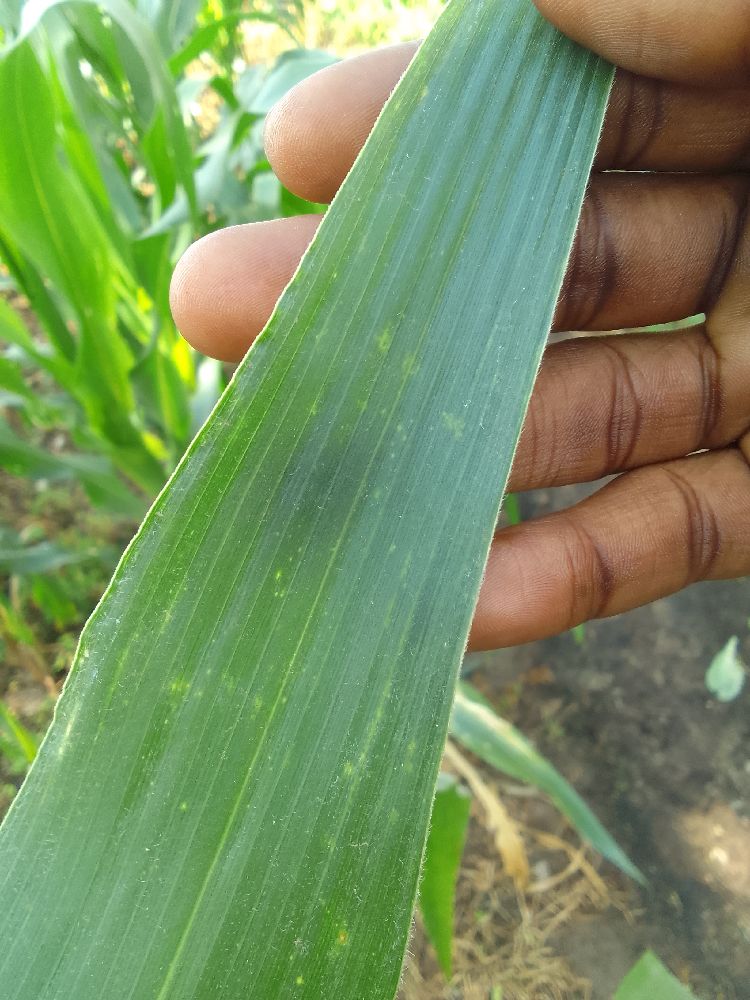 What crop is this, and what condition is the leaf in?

maize, healthy
